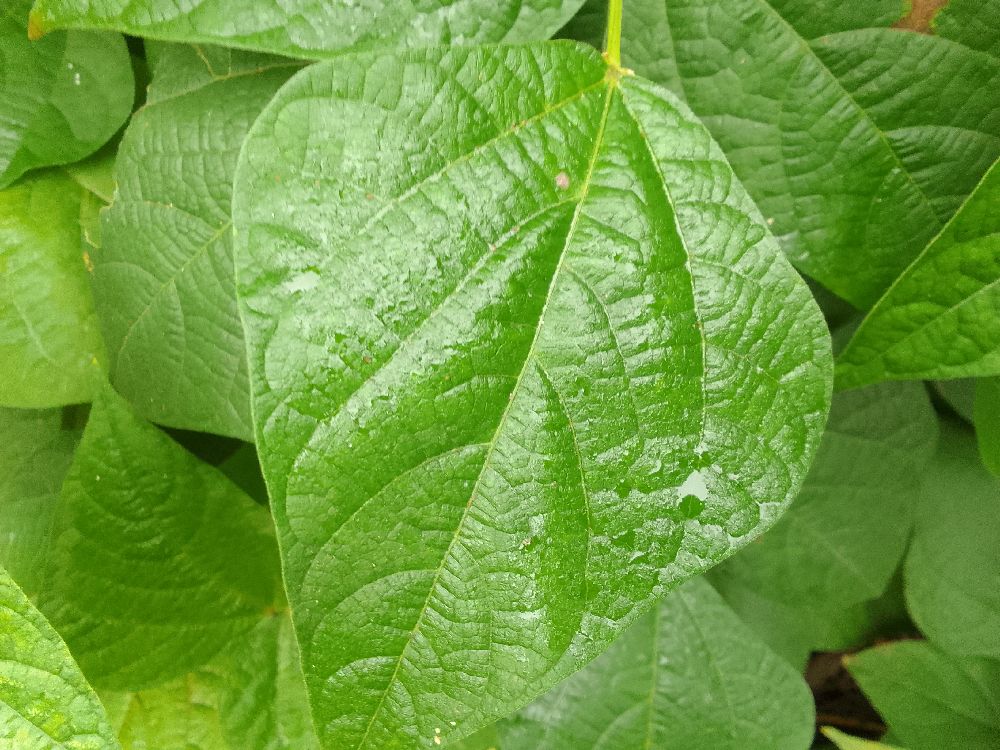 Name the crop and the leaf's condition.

common bean, healthy
